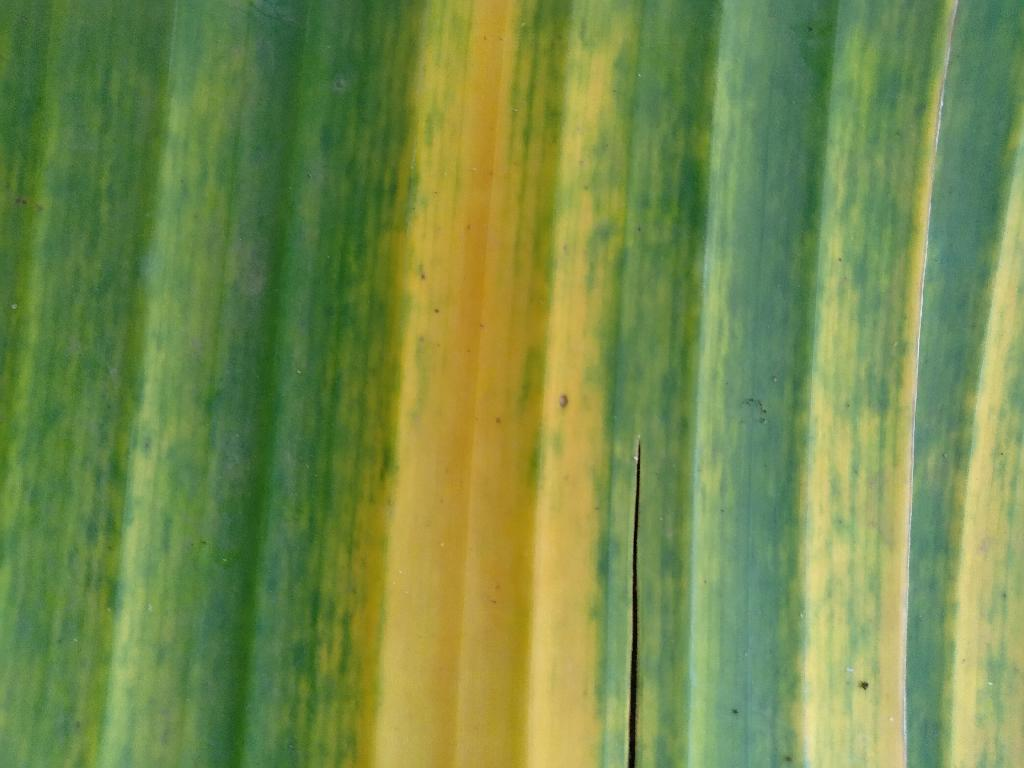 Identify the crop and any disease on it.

banana, fusarium wilt race 1
